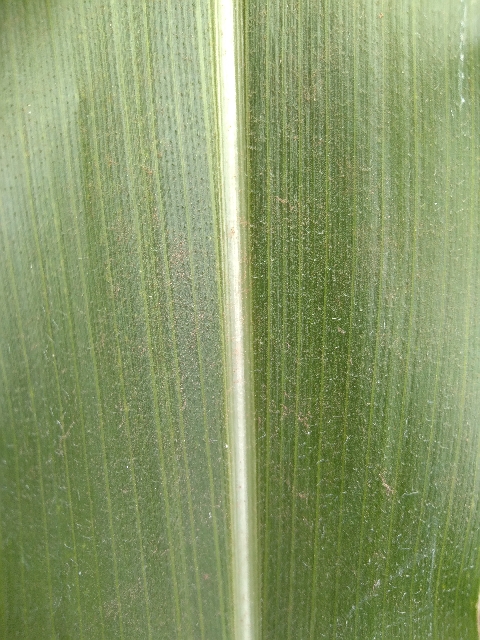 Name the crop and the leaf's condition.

maize, healthy
